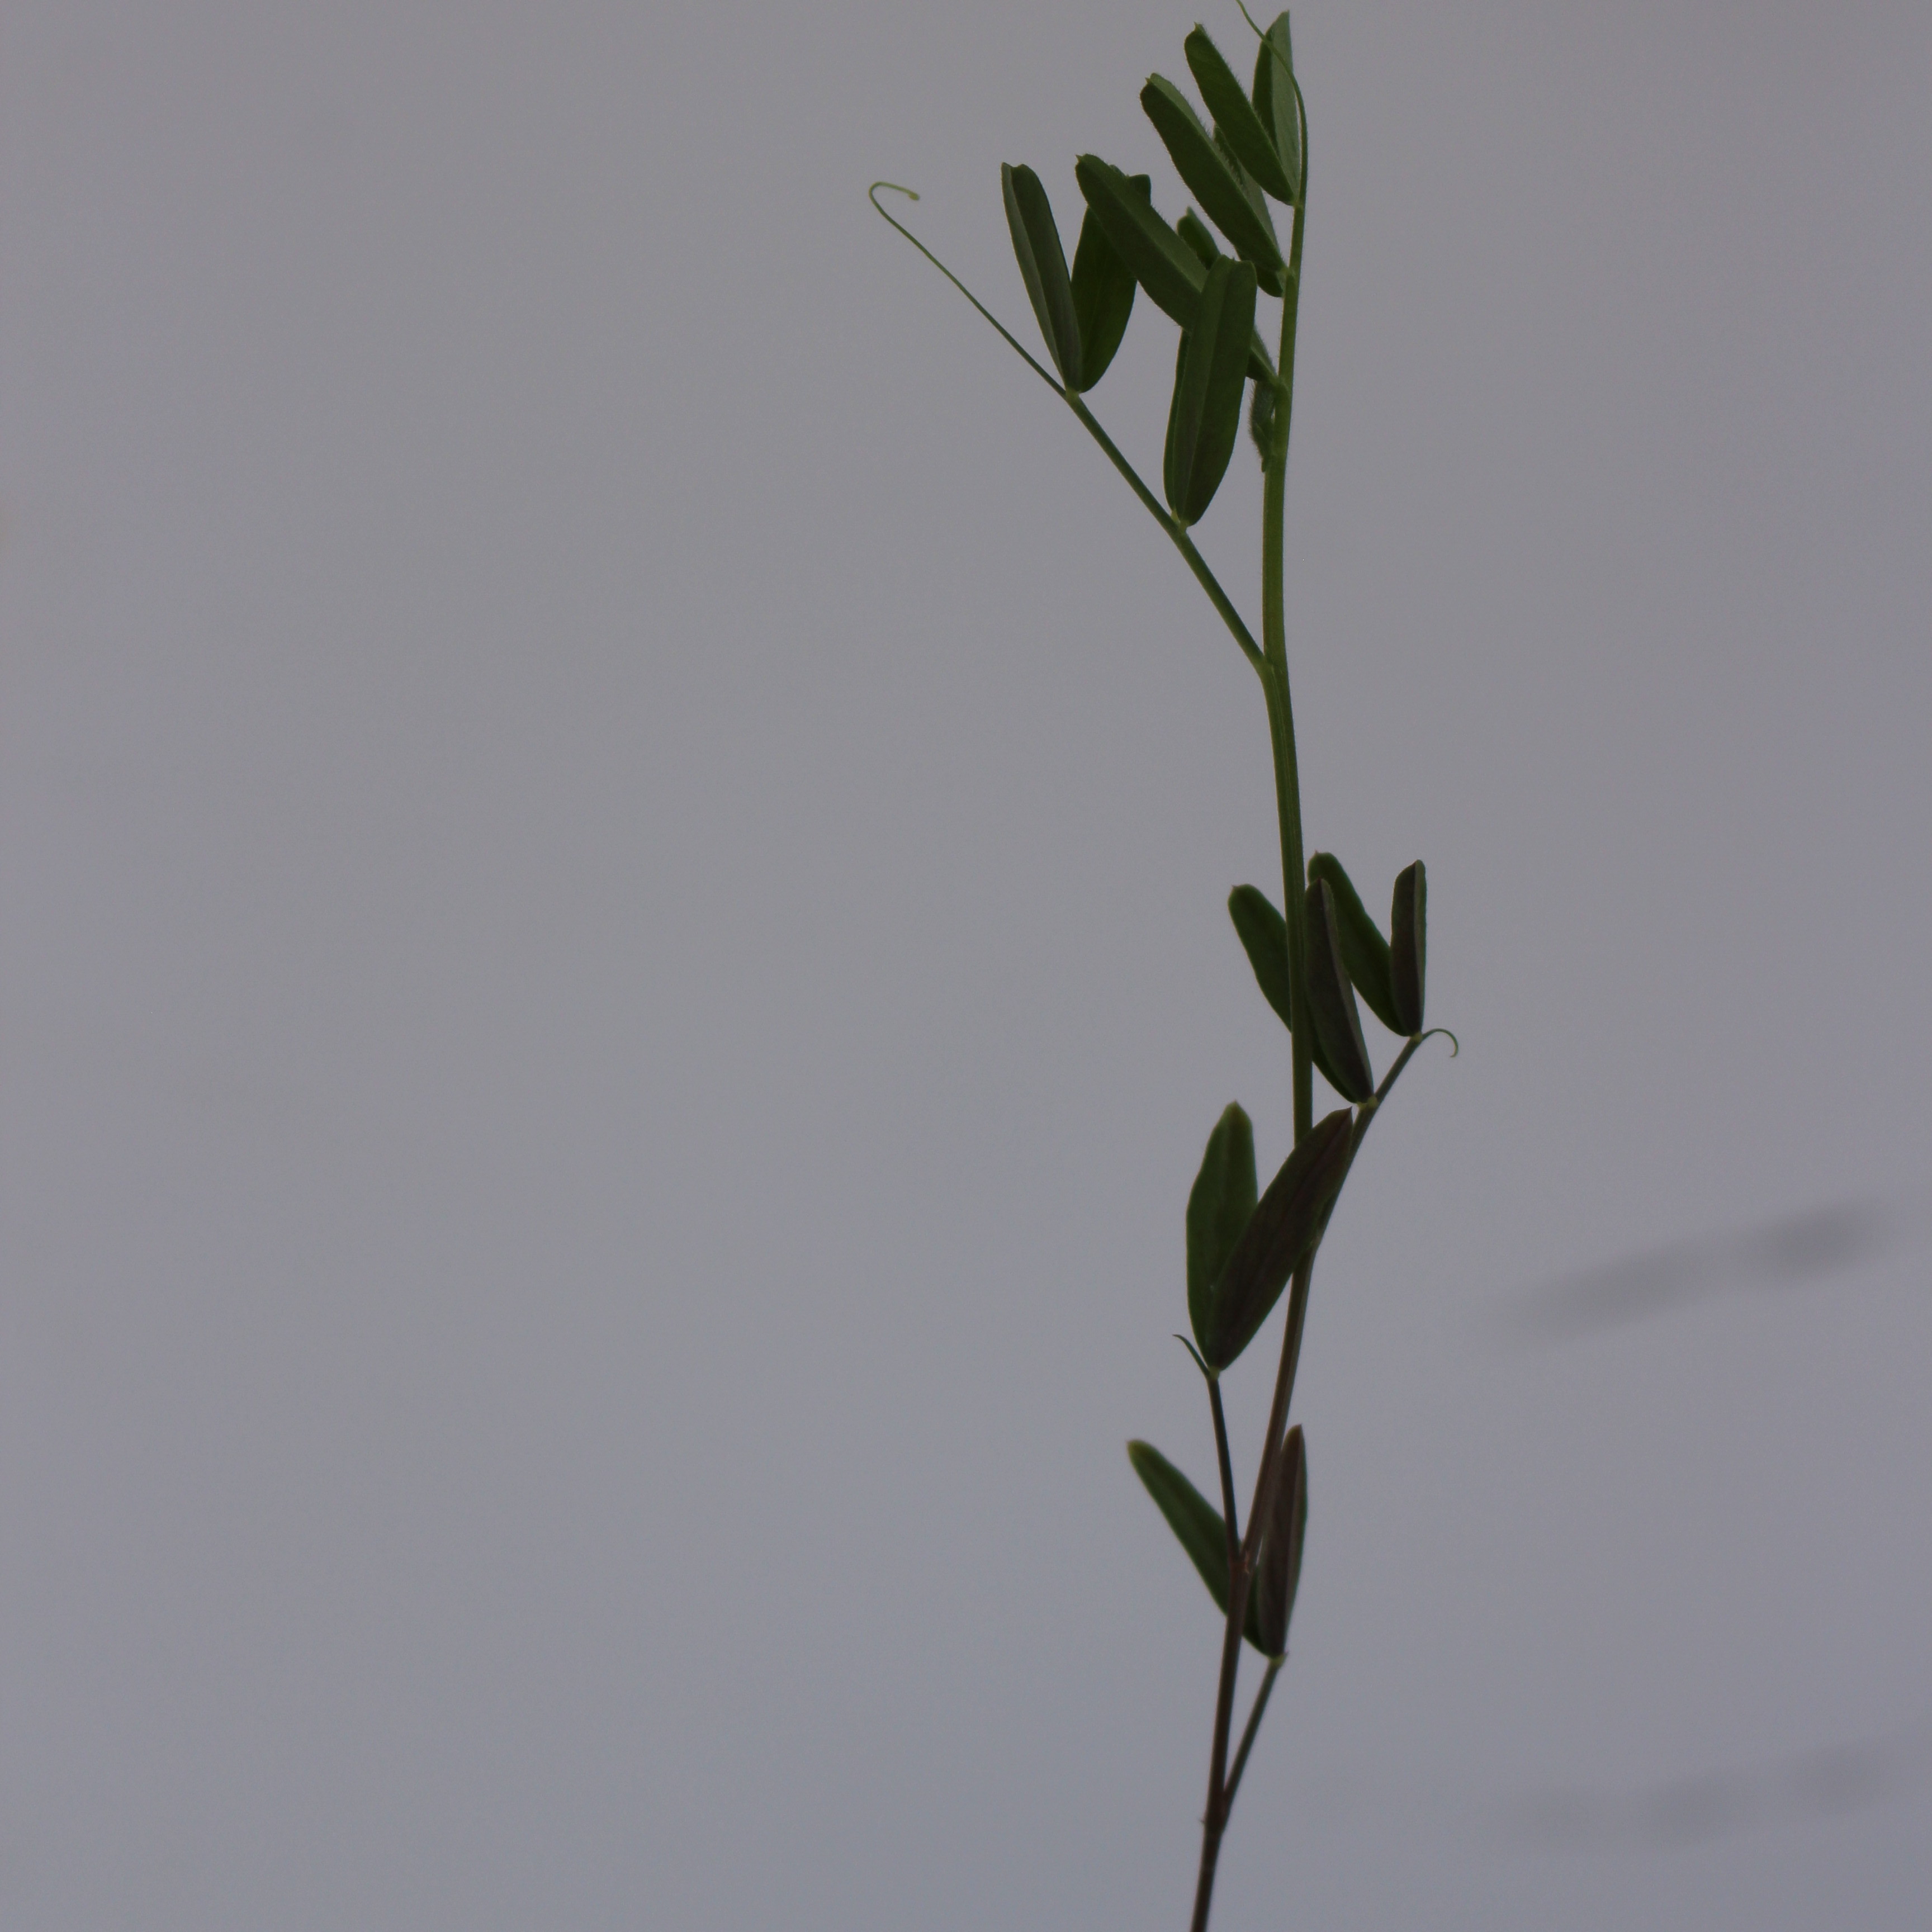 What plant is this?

Vicia sativa
